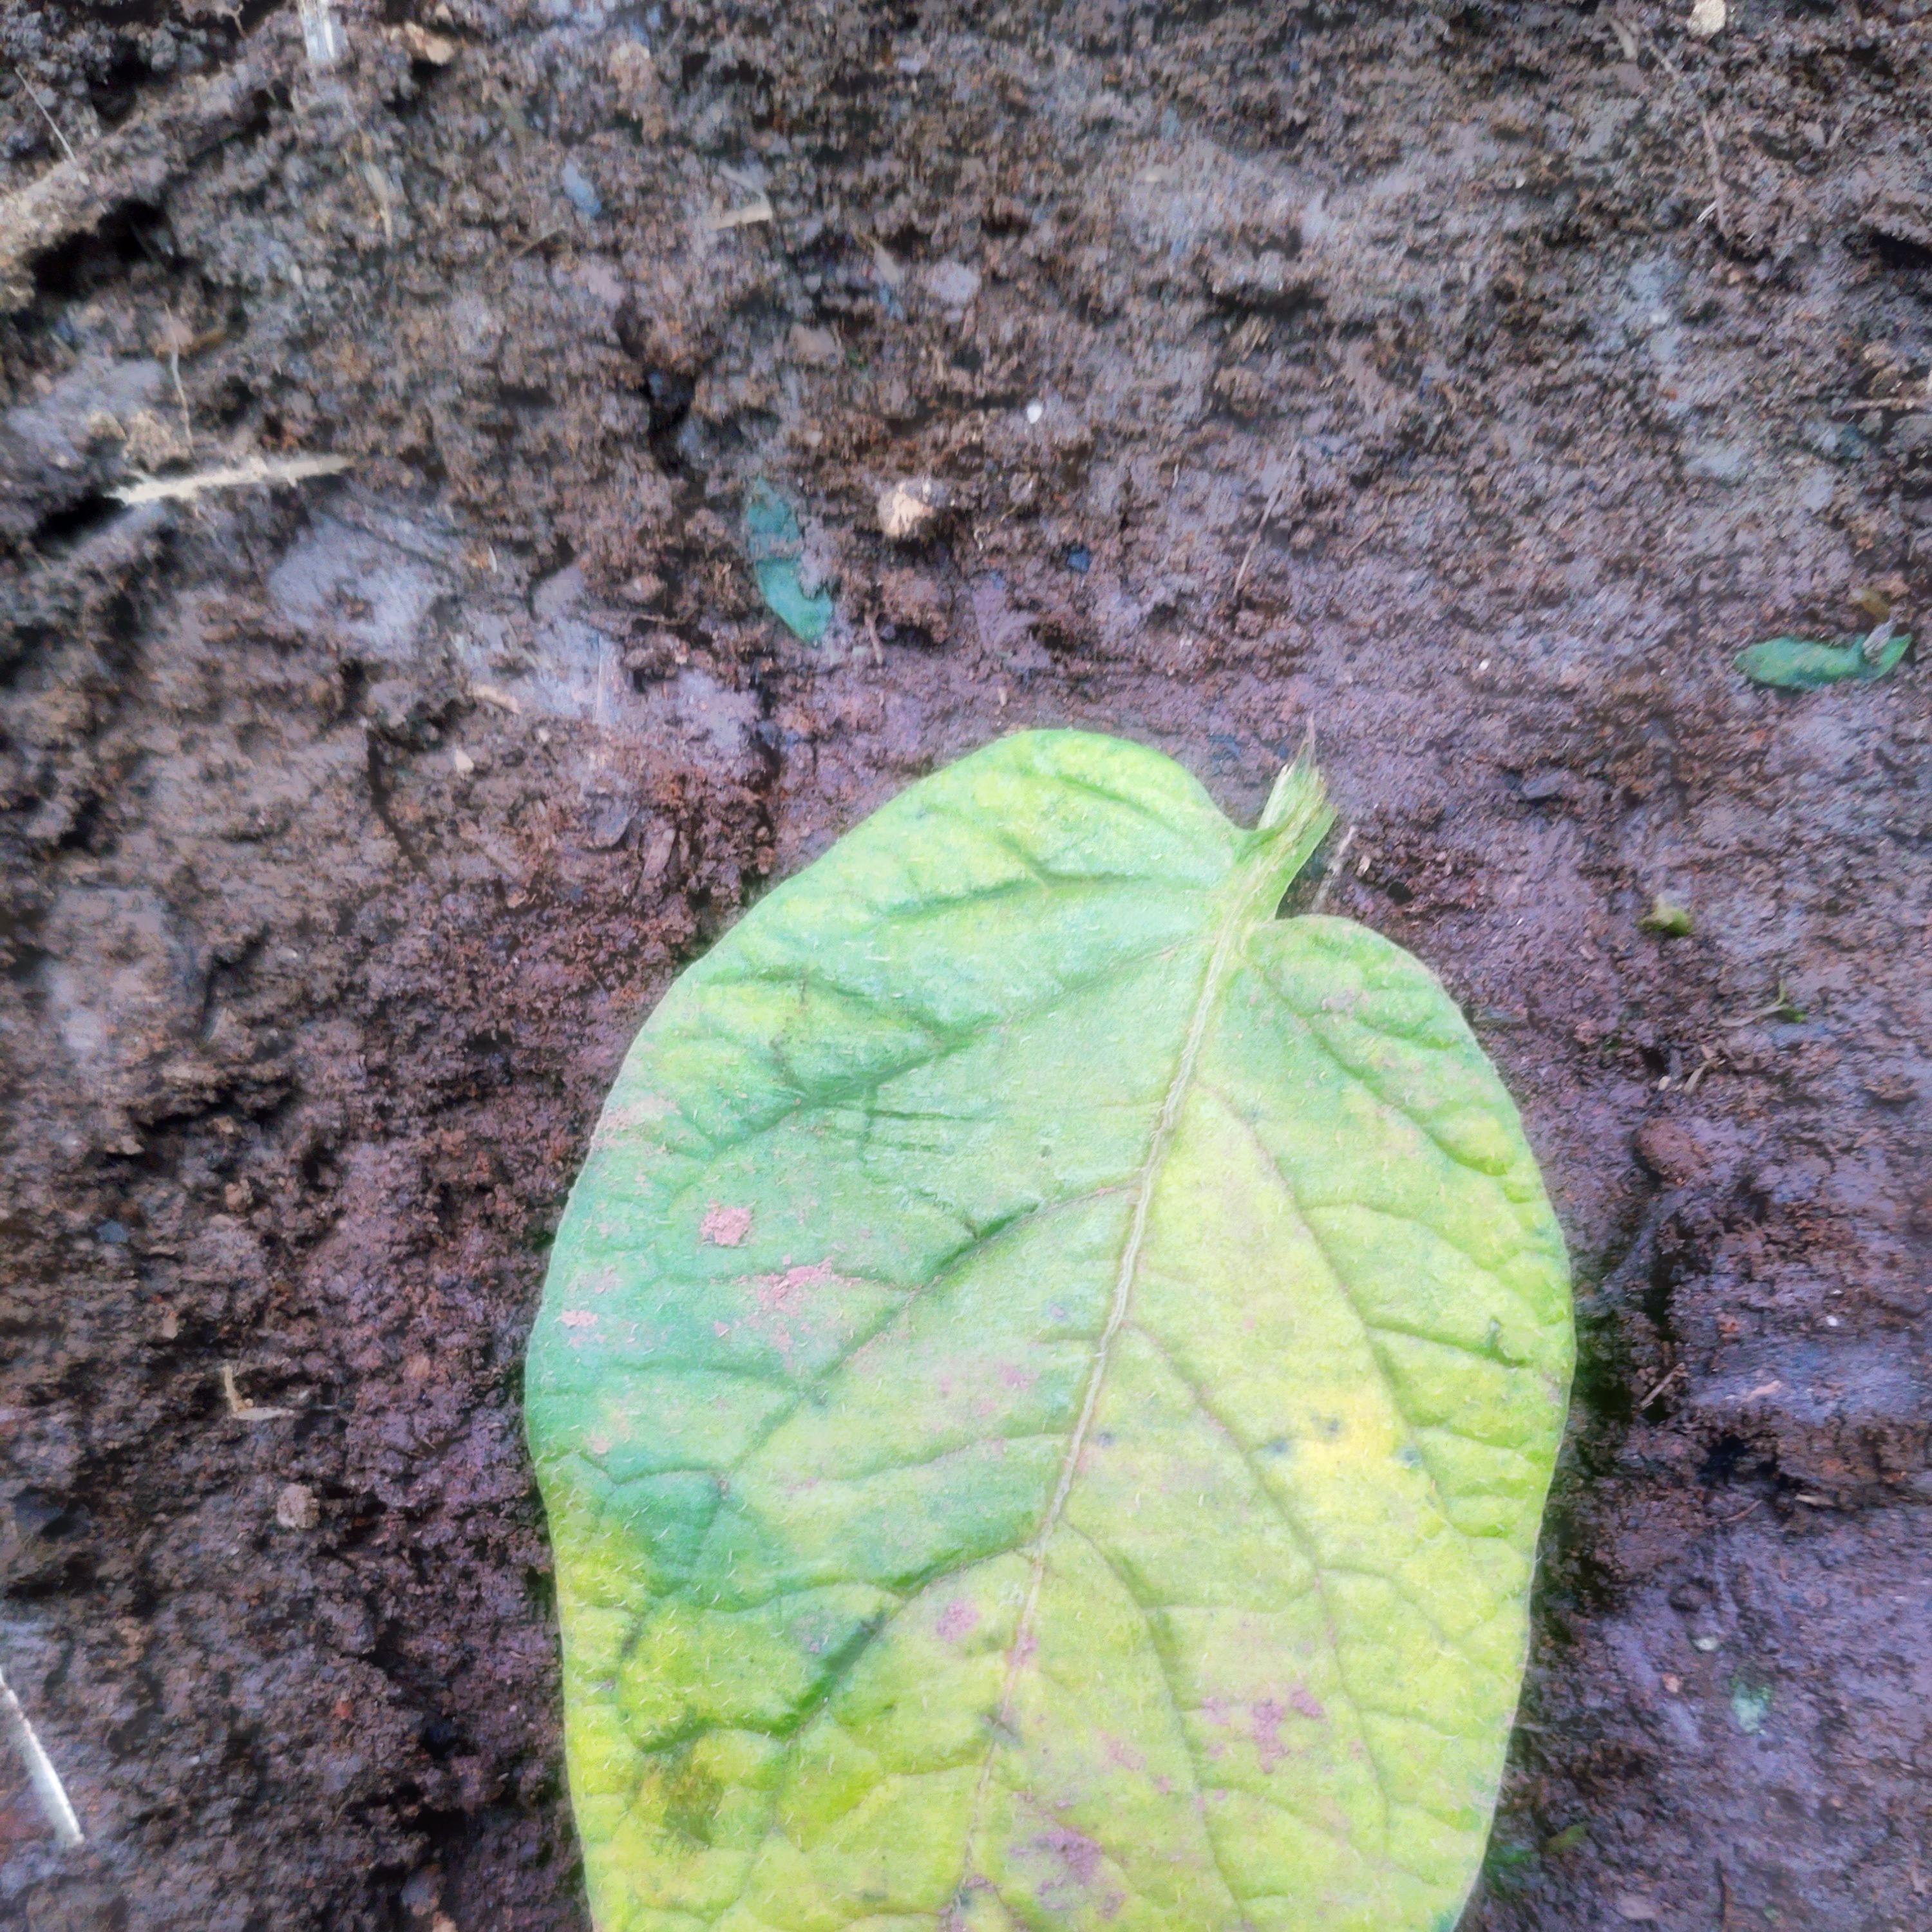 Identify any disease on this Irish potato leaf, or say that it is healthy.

late blight
